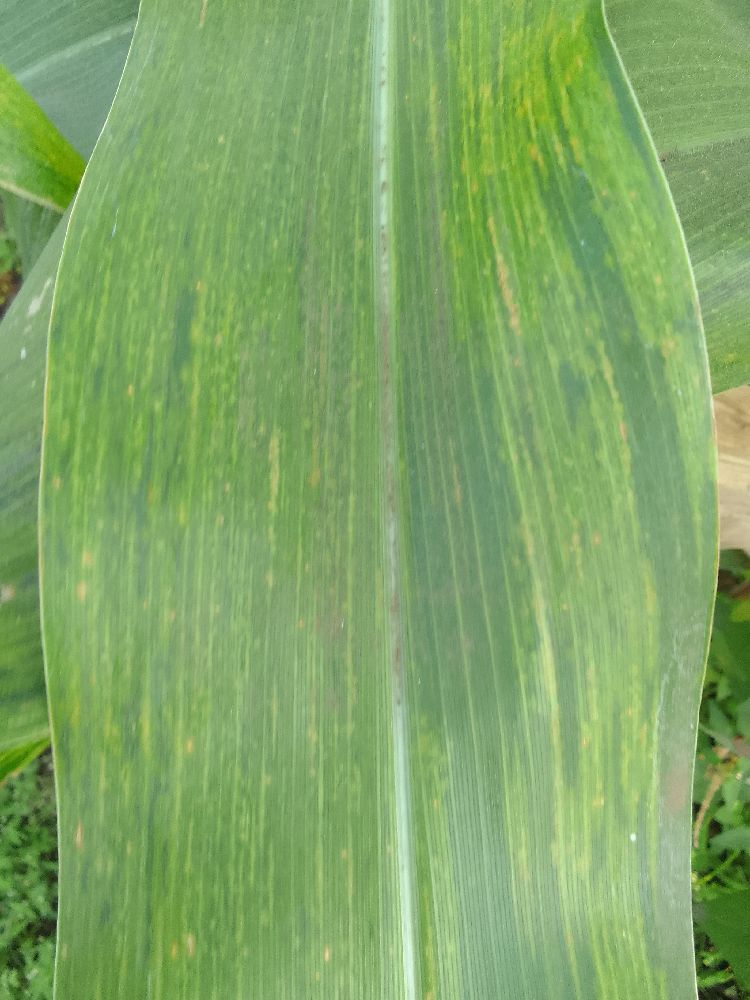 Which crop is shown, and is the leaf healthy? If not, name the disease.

maize, maize lethal necrosis
